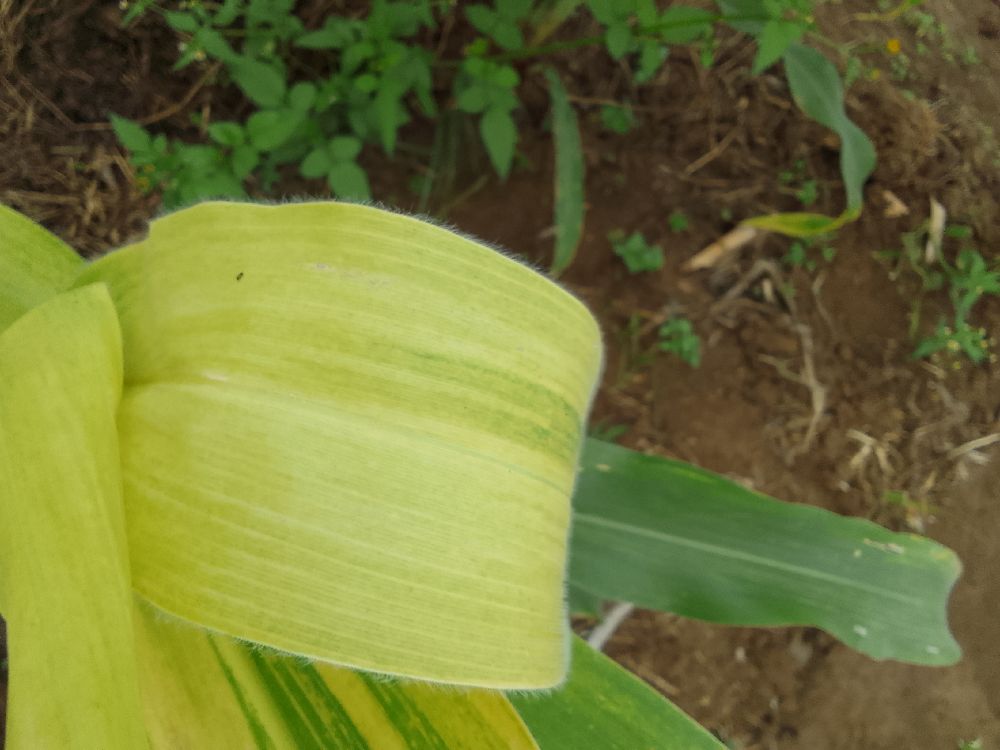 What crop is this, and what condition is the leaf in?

maize, maize lethal necrosis
